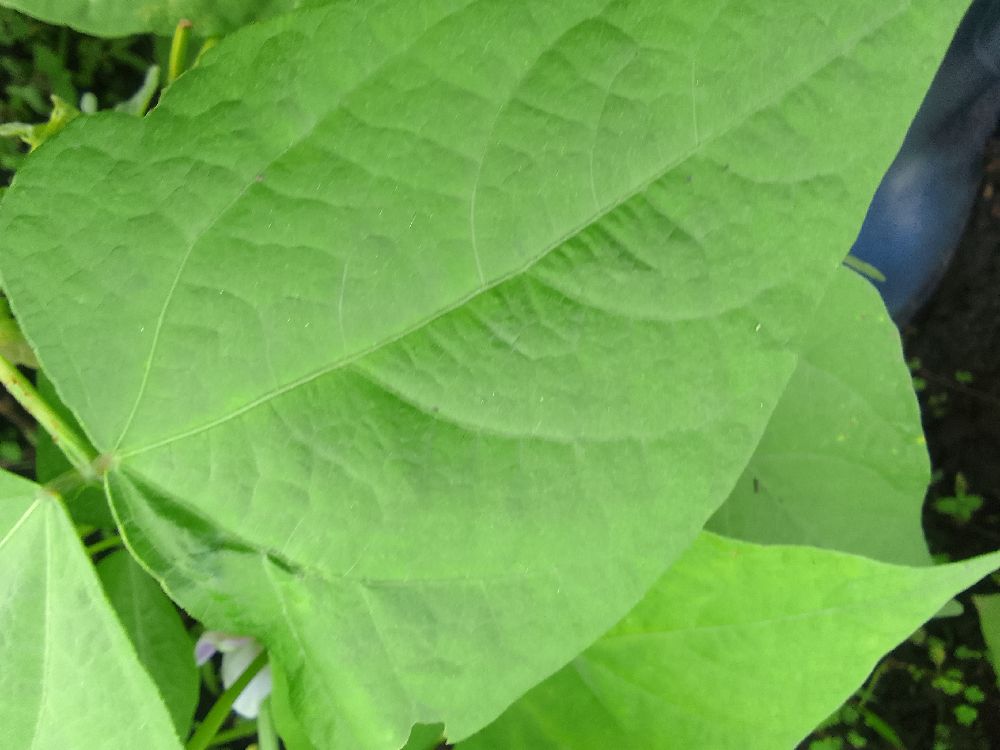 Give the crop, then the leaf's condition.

common bean, healthy
